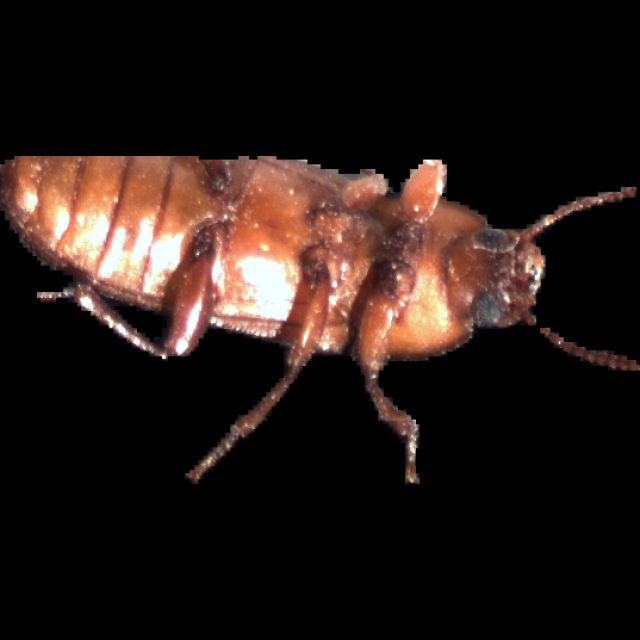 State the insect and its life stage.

mealworm beetle
